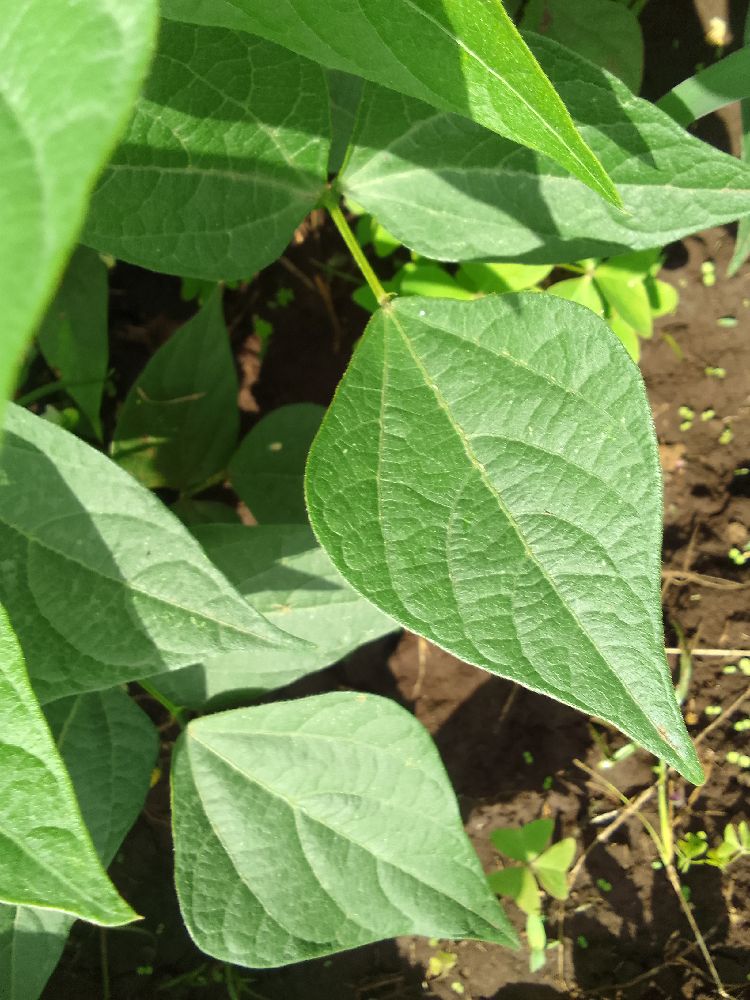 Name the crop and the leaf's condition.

common bean, healthy
